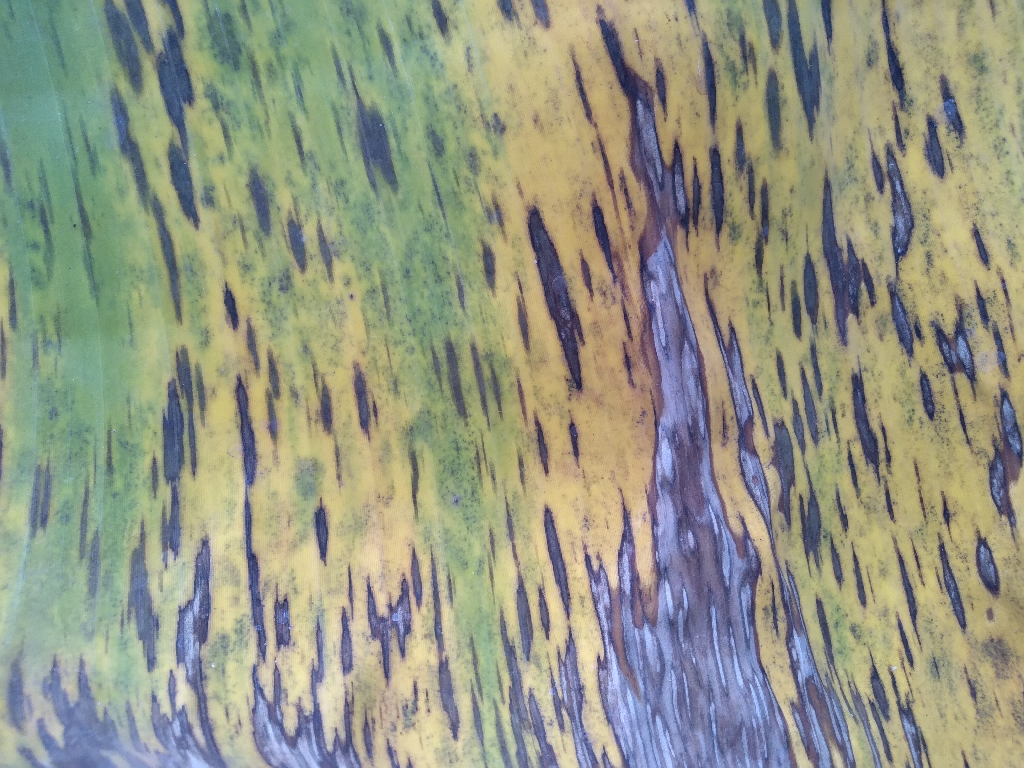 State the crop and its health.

banana, black sigatoka
